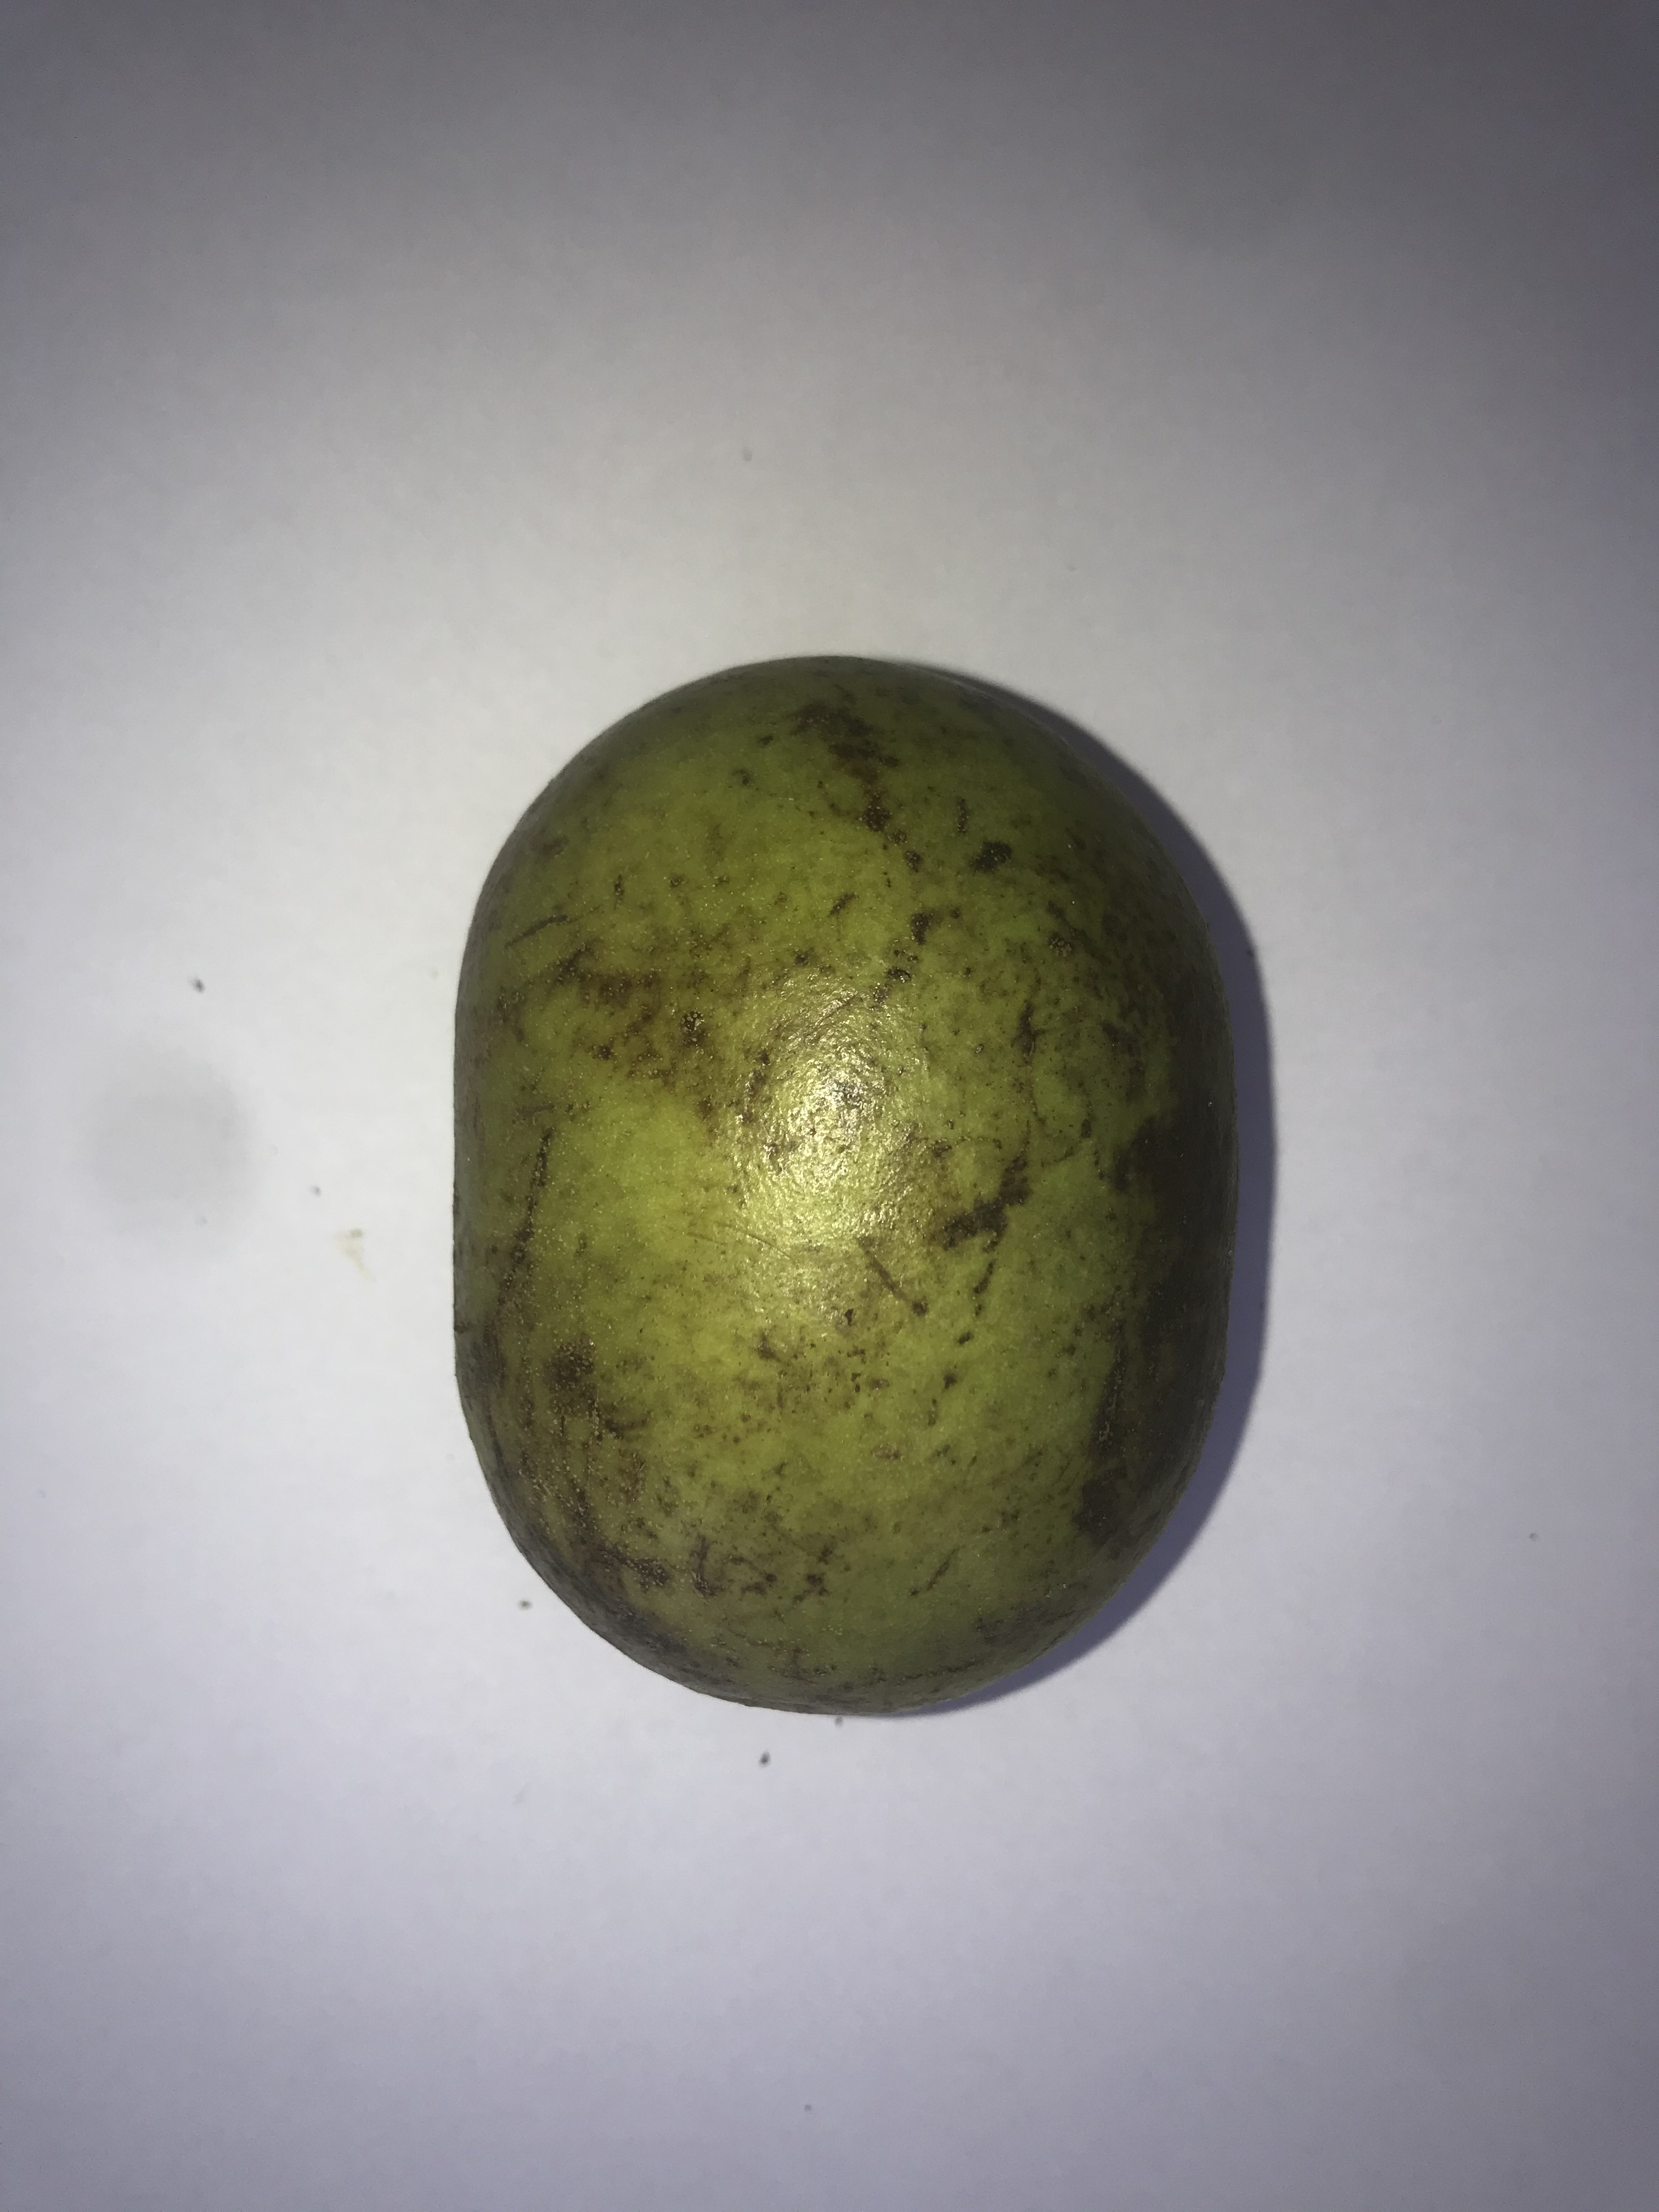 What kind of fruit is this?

pequi
